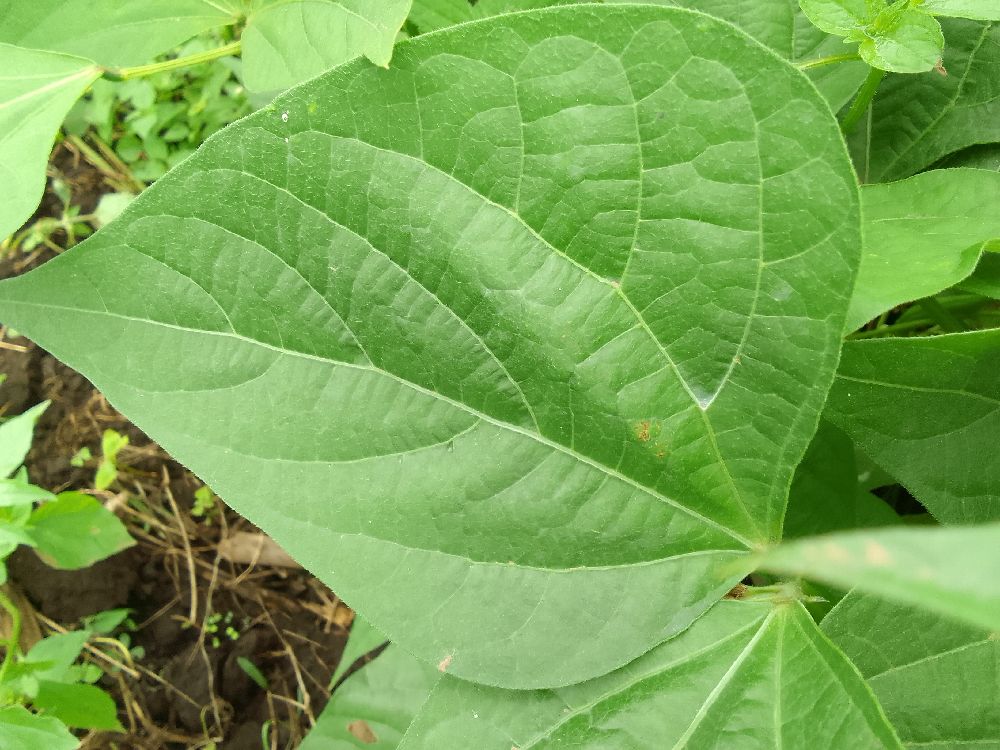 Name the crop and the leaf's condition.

common bean, healthy
